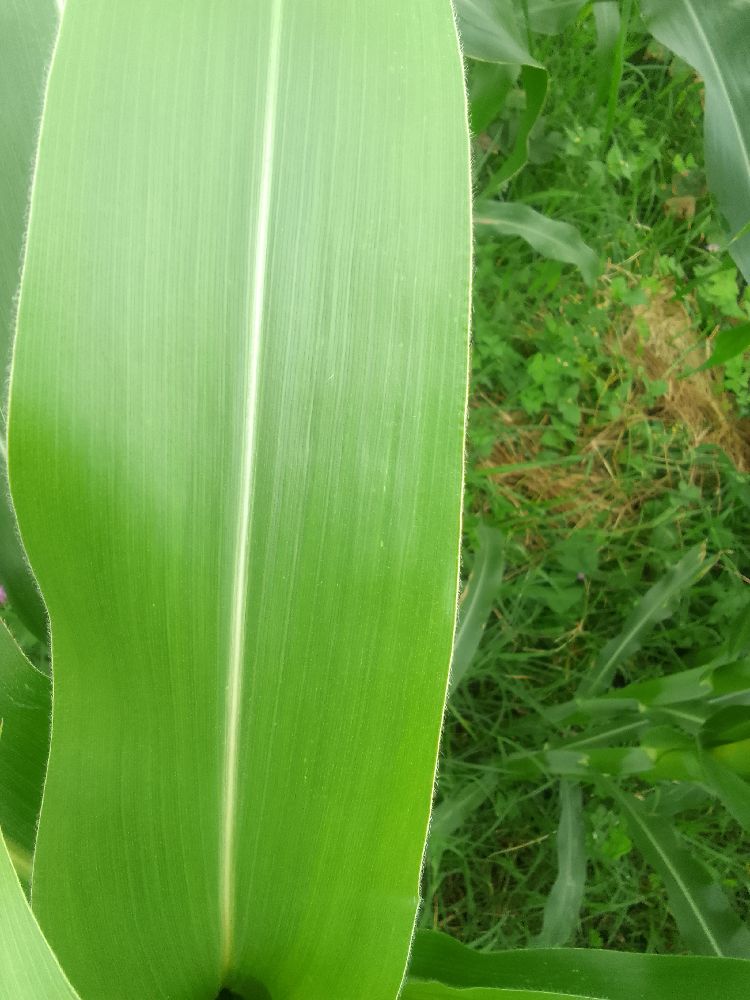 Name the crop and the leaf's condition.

maize, healthy
